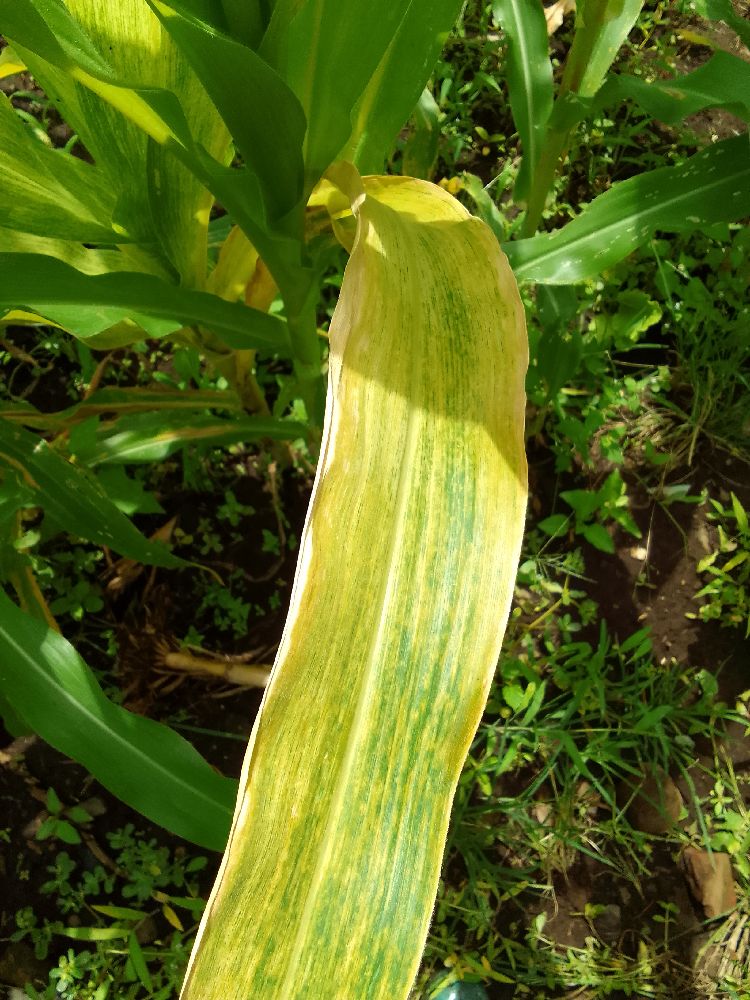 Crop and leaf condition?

maize, maize lethal necrosis
